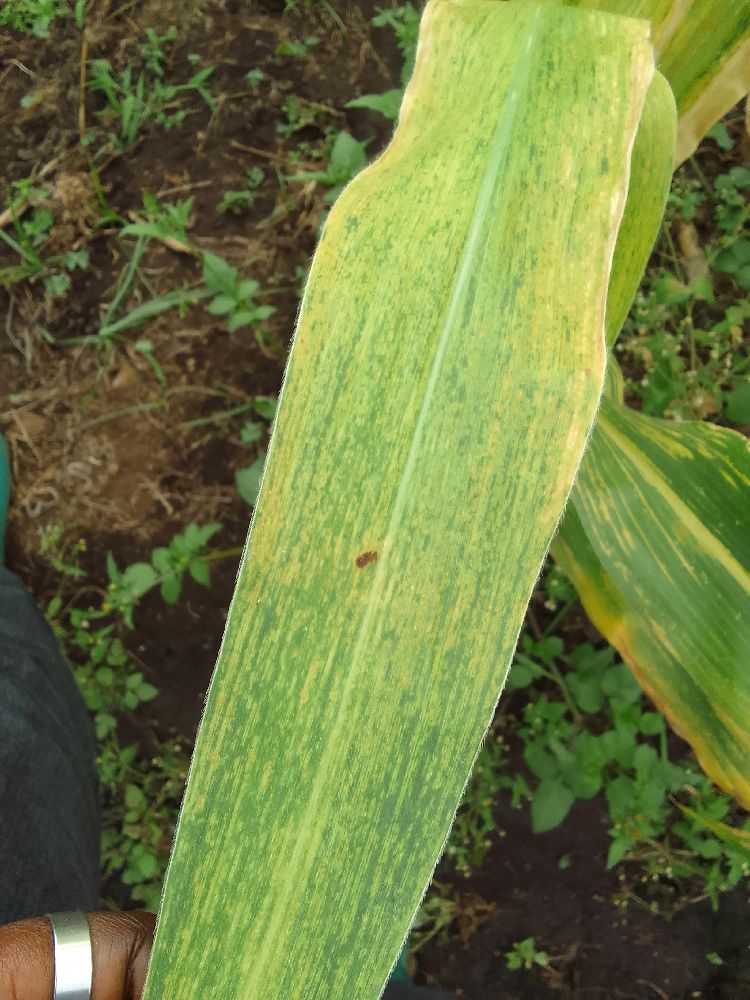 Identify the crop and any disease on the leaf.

maize, maize lethal necrosis
